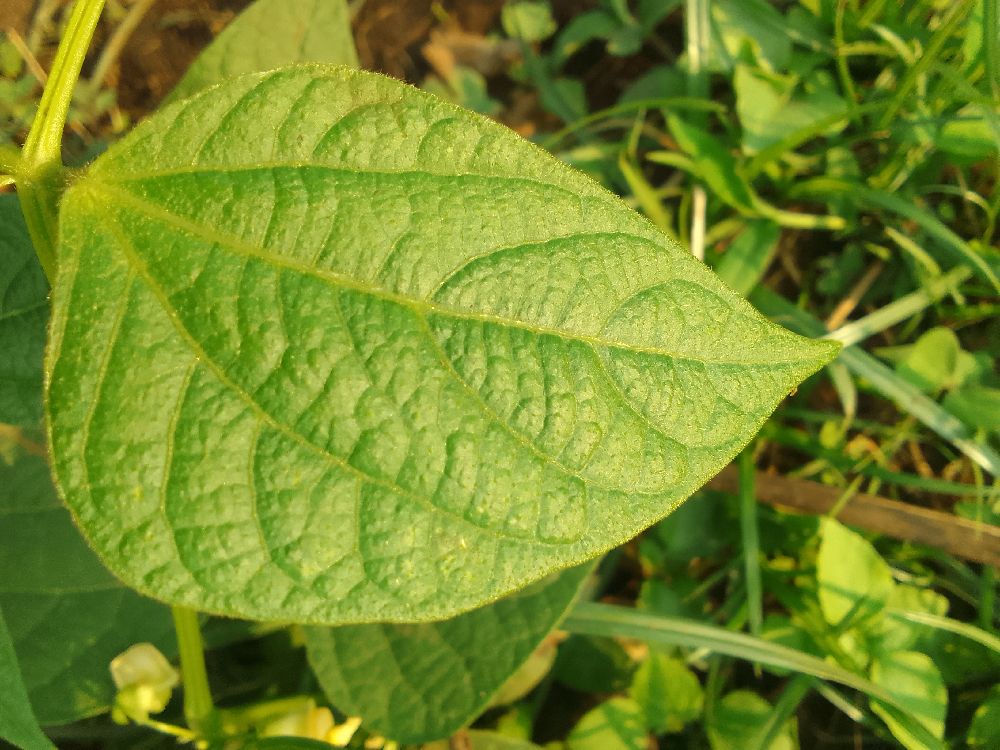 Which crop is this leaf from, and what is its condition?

common bean, healthy
